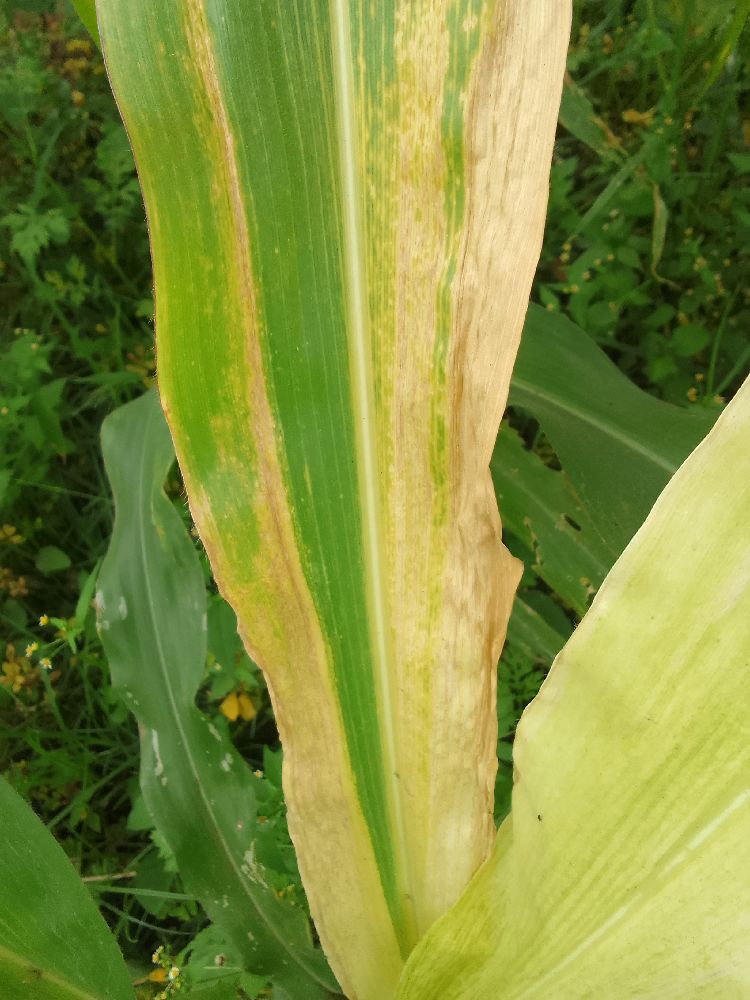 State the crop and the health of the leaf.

maize, maize lethal necrosis
